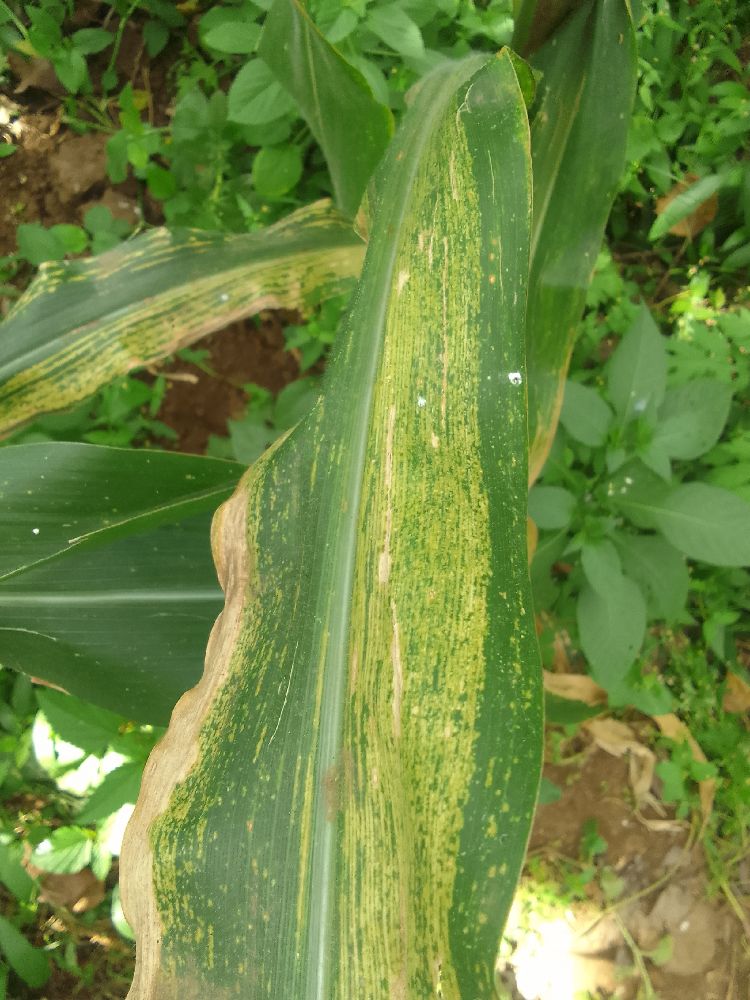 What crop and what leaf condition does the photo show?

maize, maize lethal necrosis
